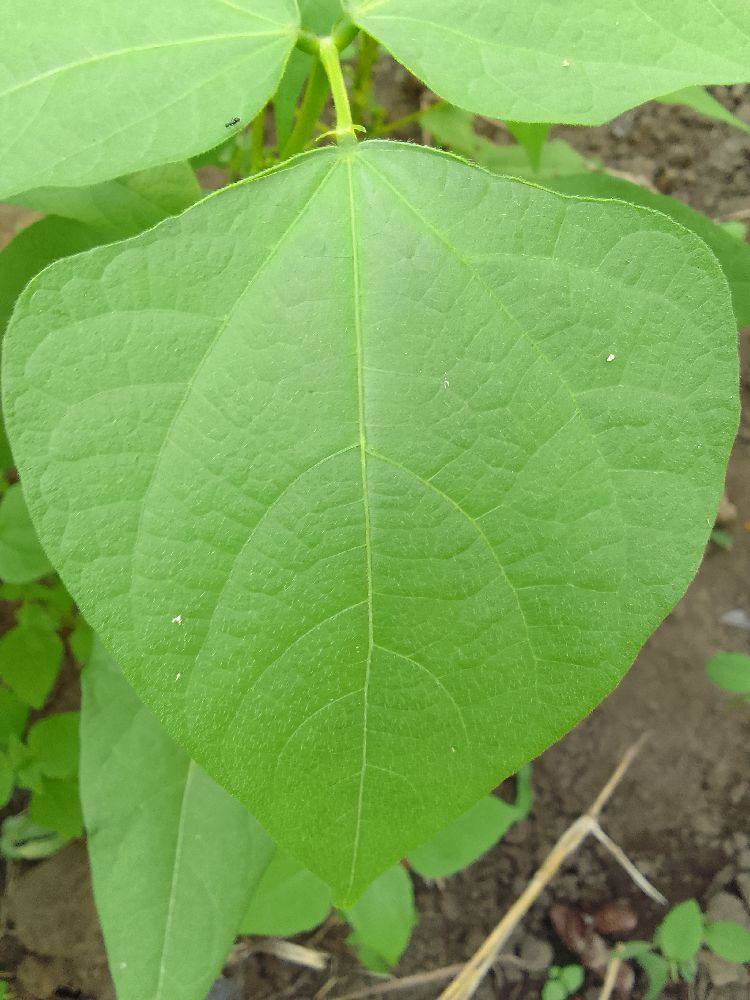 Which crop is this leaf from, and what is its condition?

common bean, healthy
